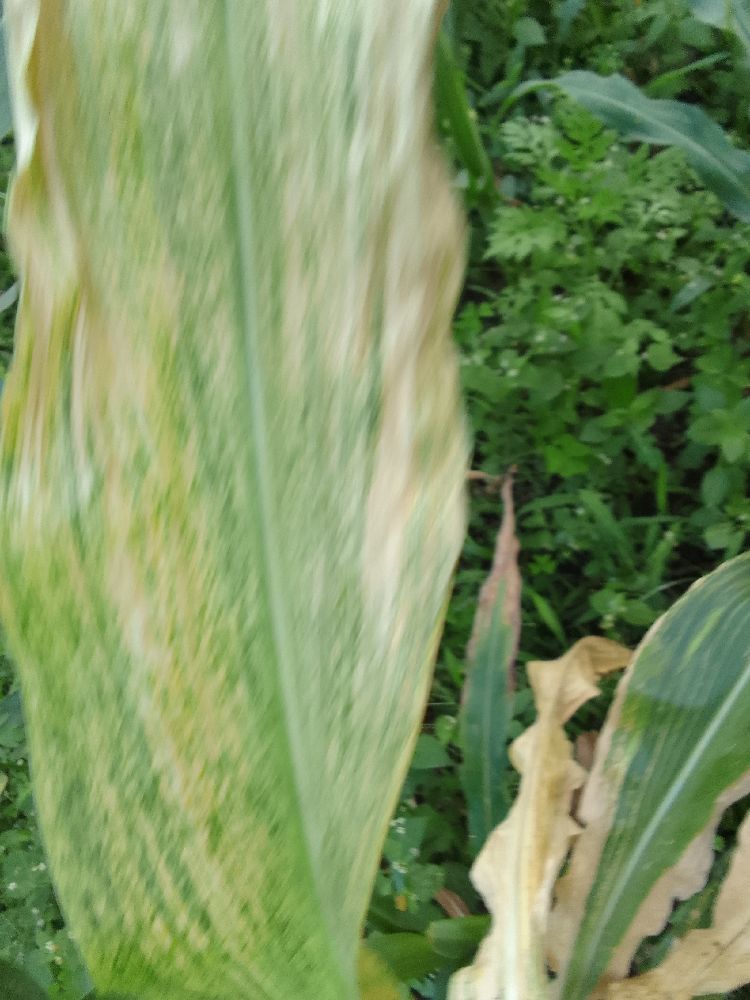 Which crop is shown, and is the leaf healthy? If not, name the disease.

maize, maize lethal necrosis
